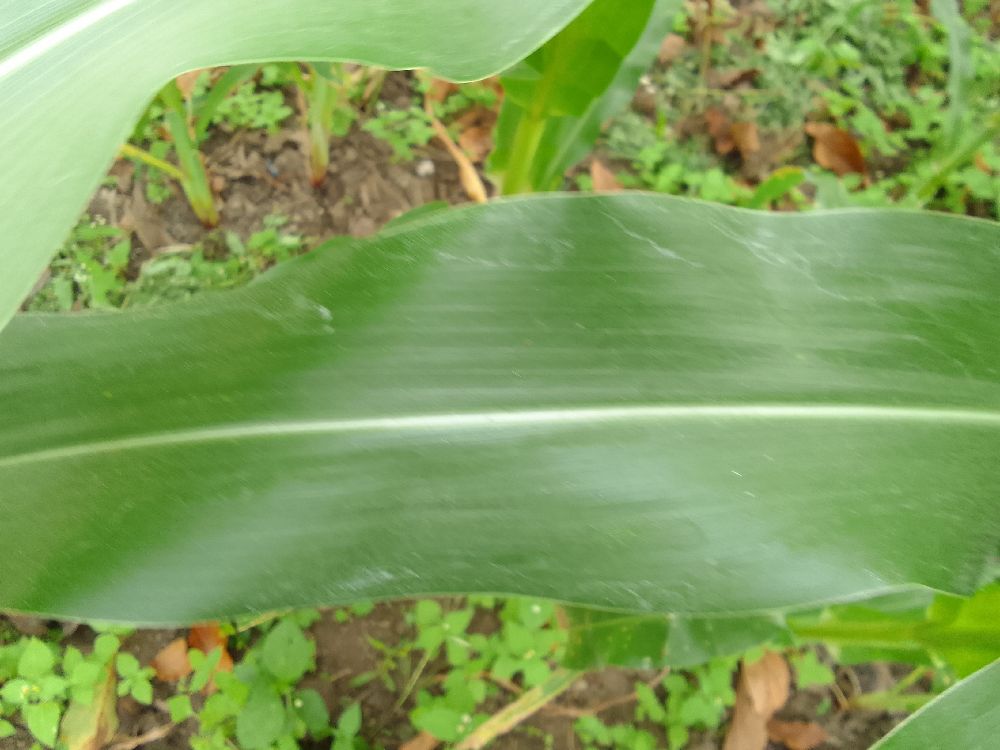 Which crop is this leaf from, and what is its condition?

maize, healthy
